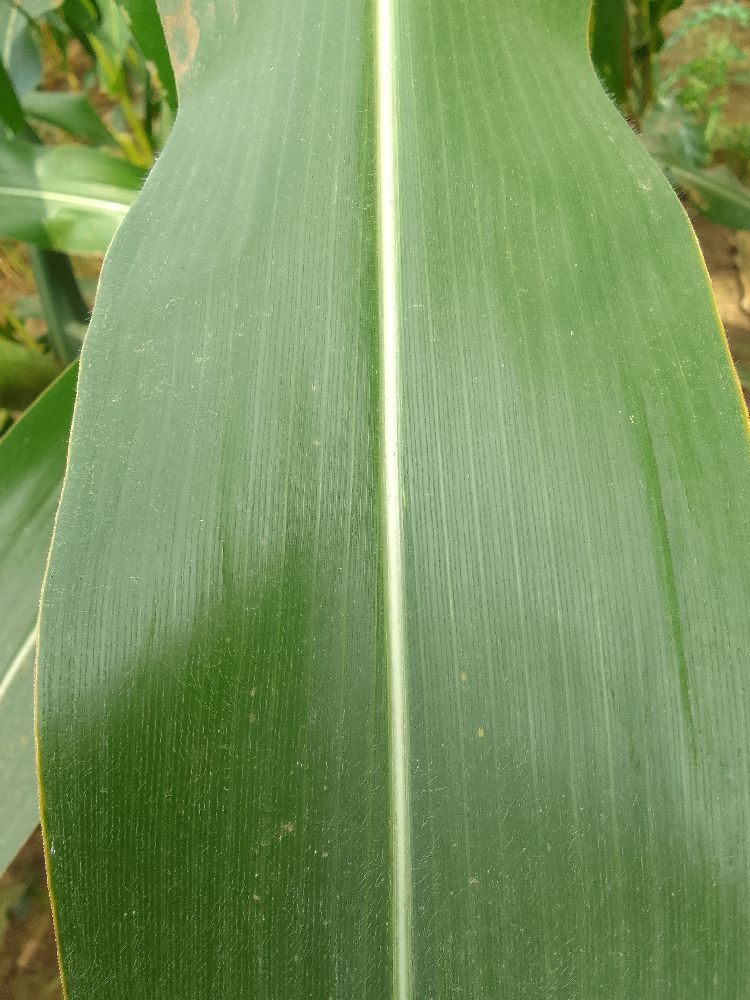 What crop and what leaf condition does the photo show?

maize, healthy
